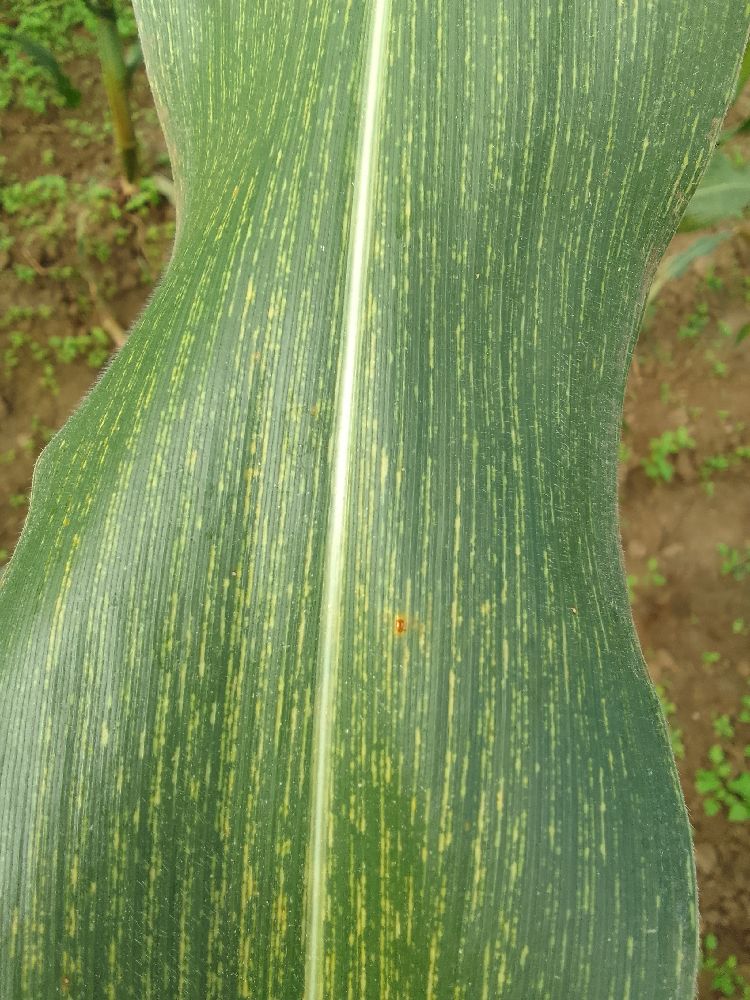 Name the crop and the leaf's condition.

maize, maize streak virus
